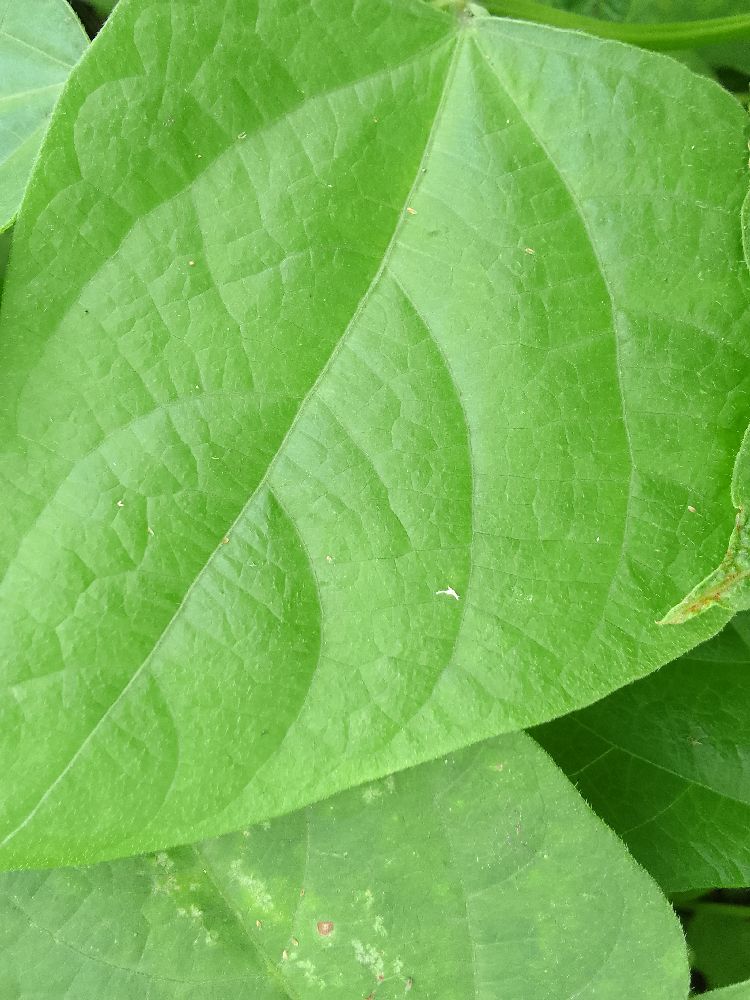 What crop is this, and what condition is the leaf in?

common bean, healthy
